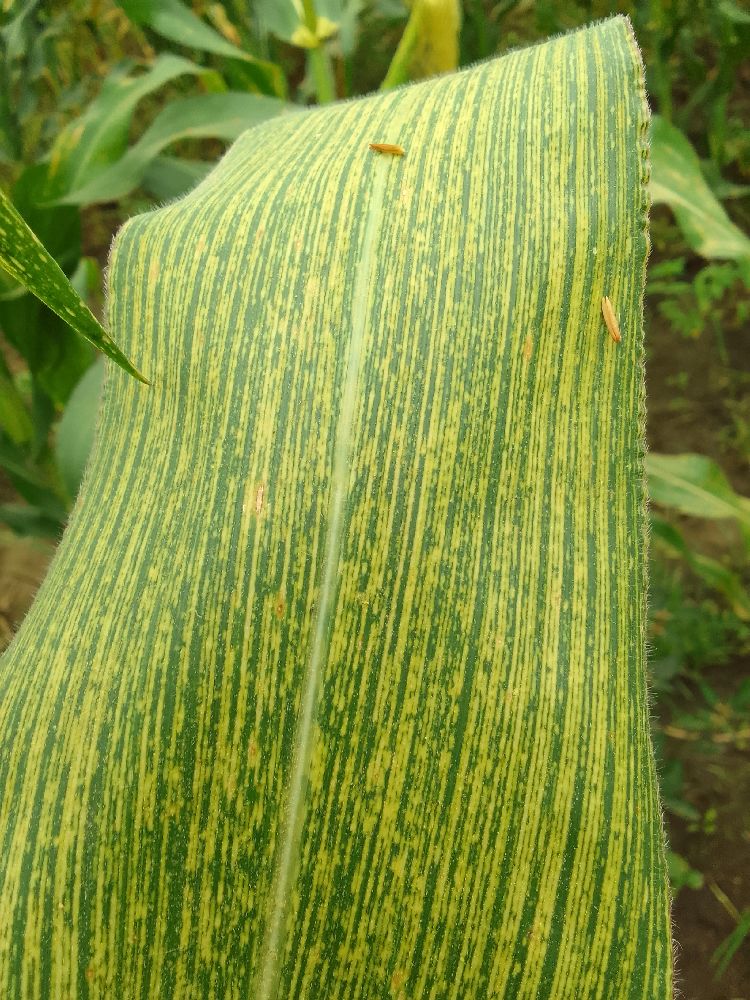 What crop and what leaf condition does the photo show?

maize, maize streak virus
